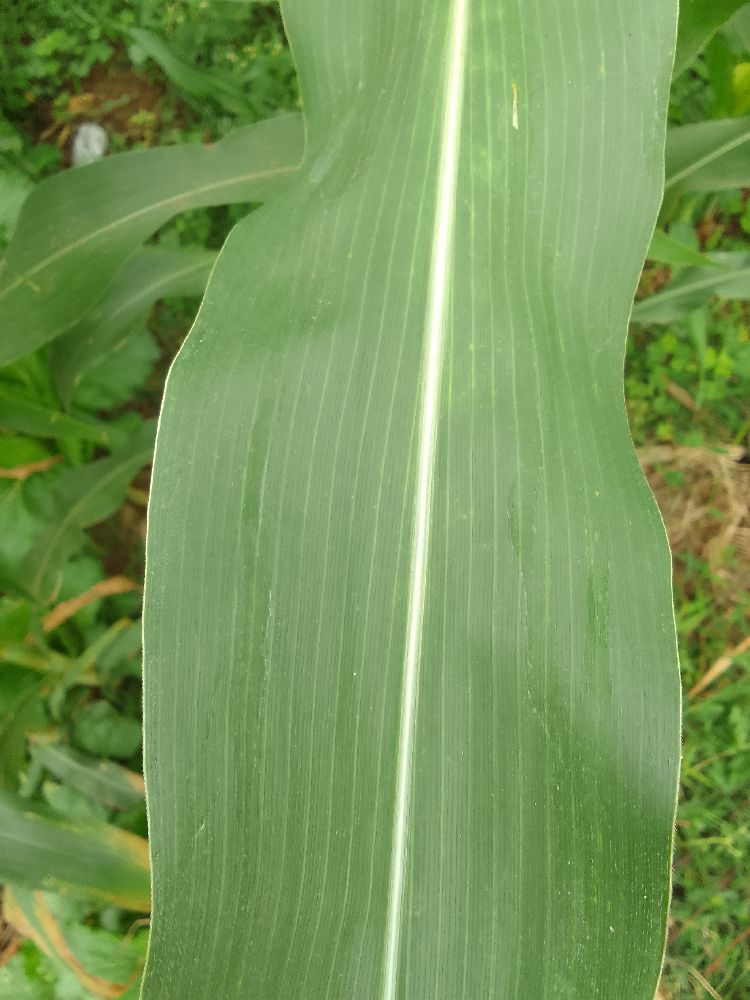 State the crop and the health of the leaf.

maize, healthy
